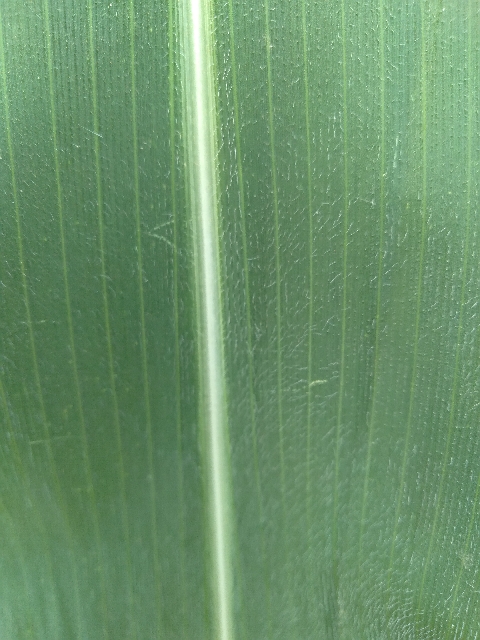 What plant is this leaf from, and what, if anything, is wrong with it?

maize, healthy
